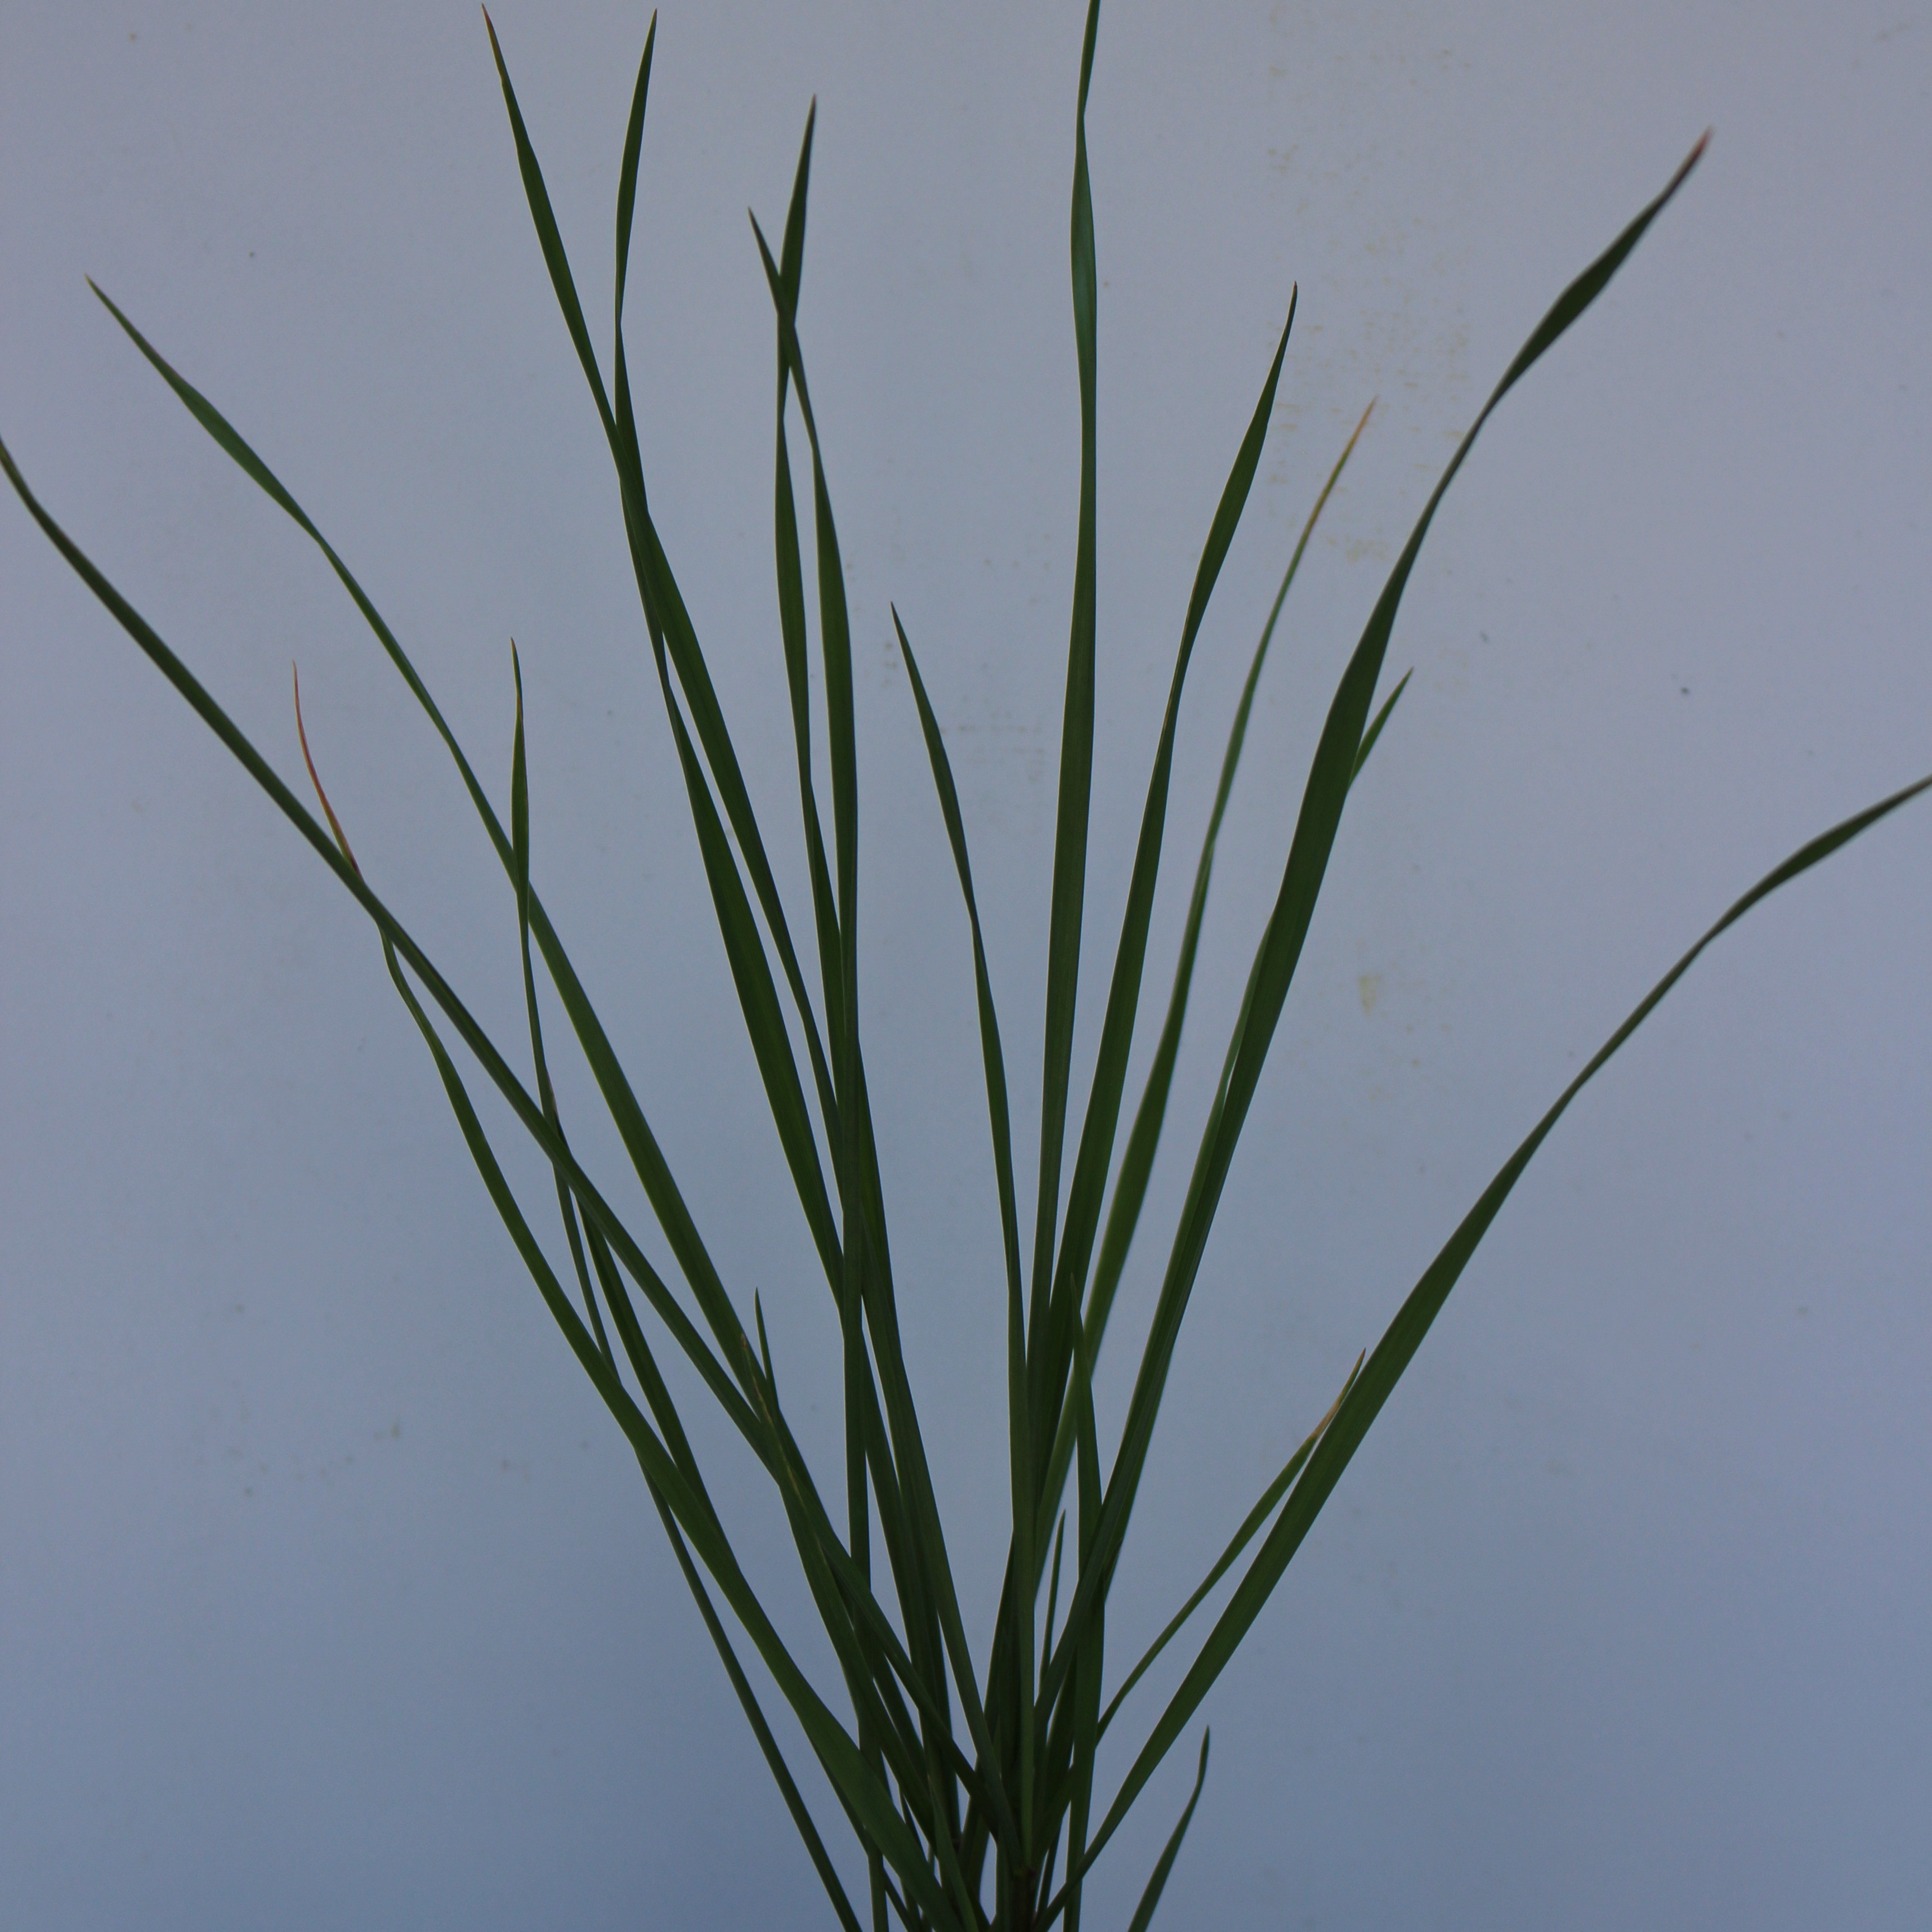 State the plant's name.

Lolium multiflorum
